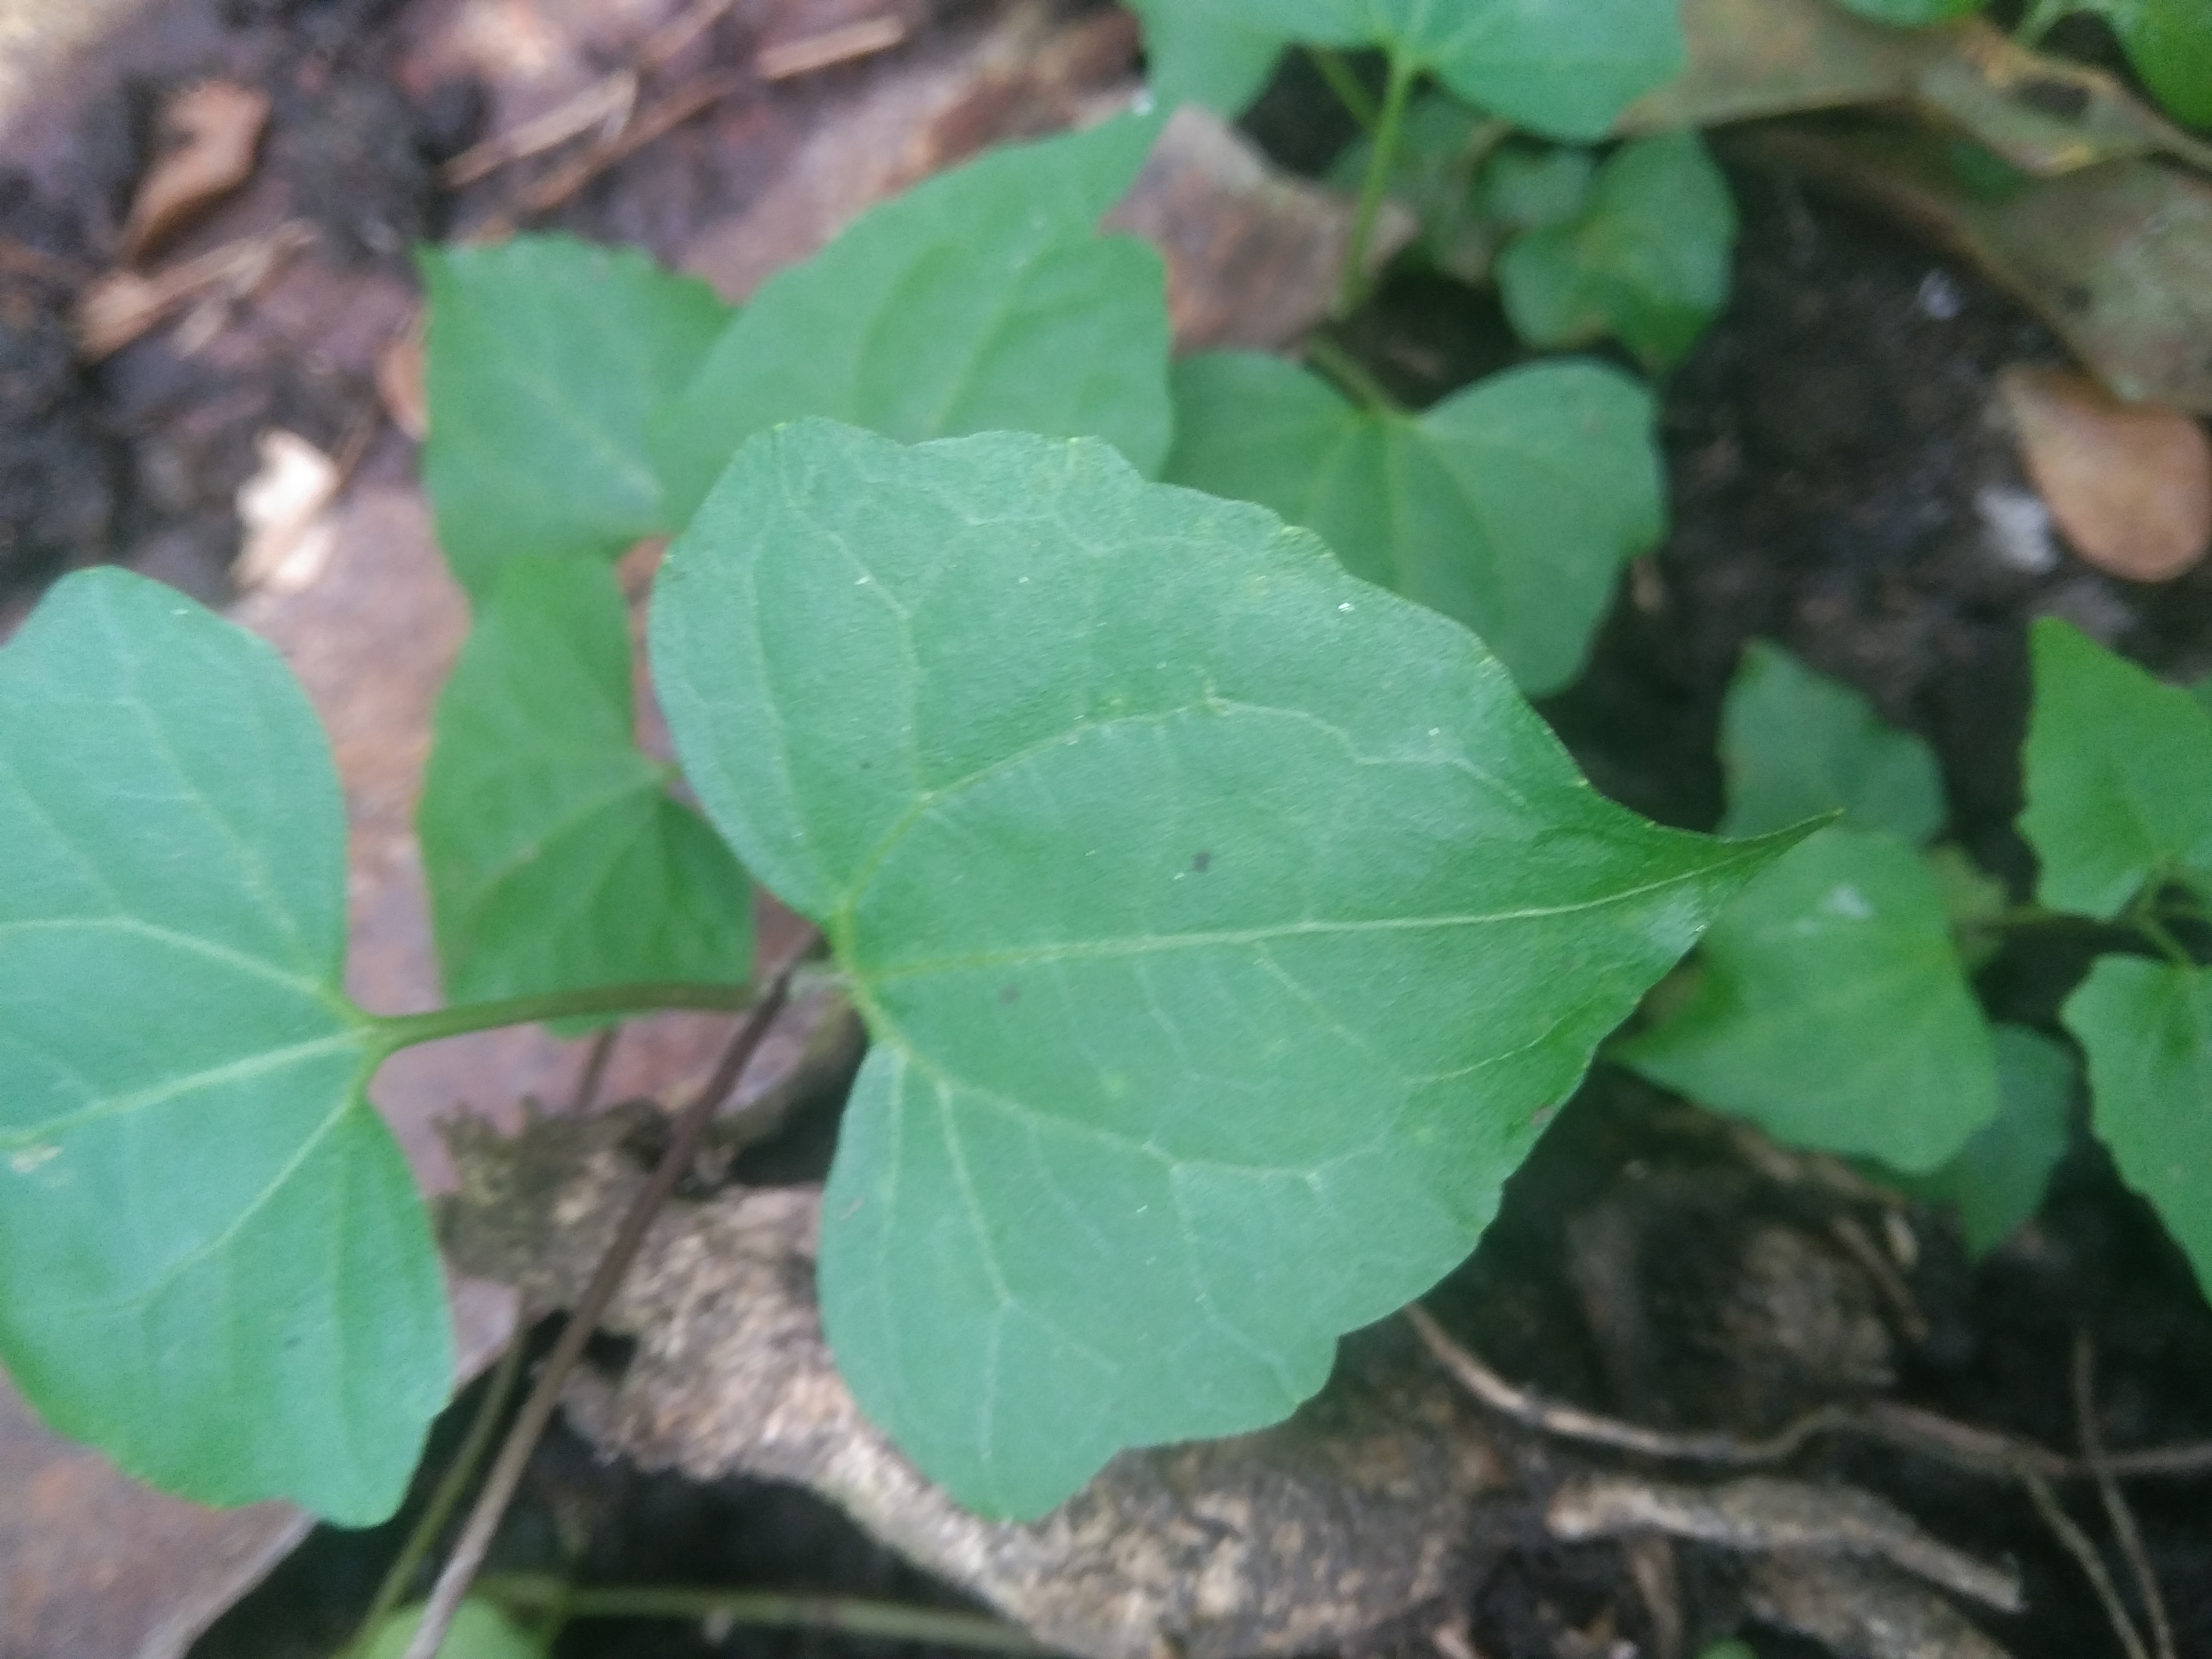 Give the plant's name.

bitter vine
